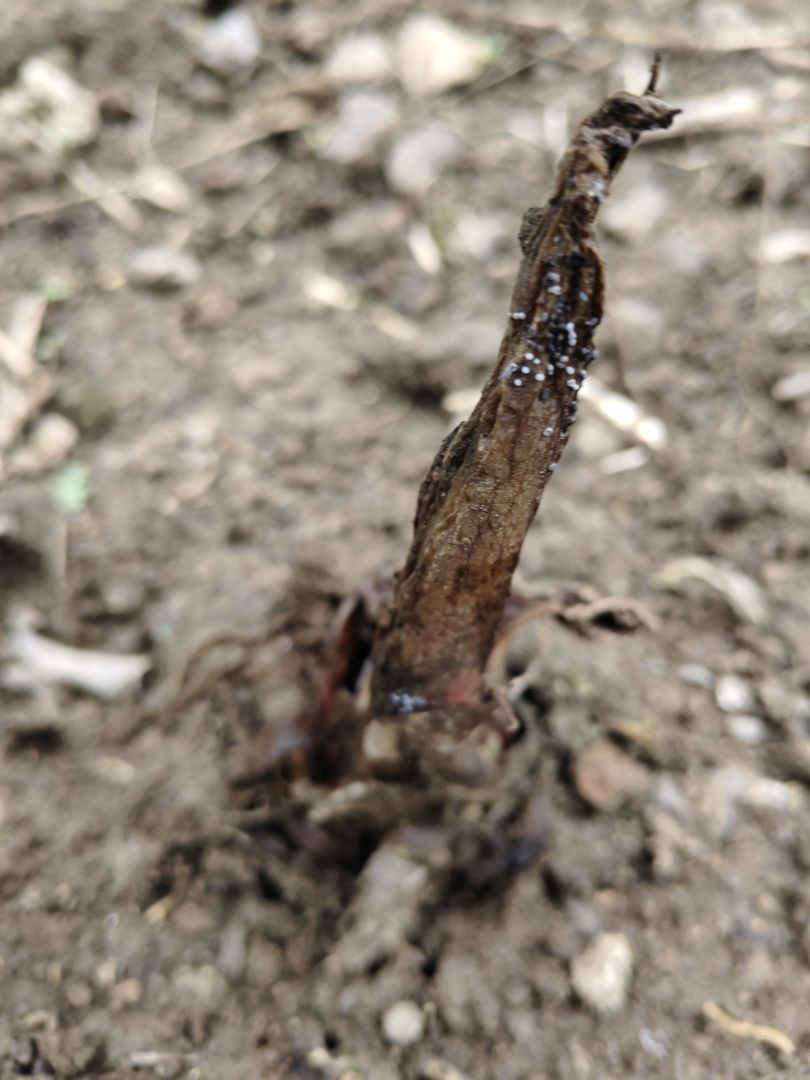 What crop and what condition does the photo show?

taro, root rot
